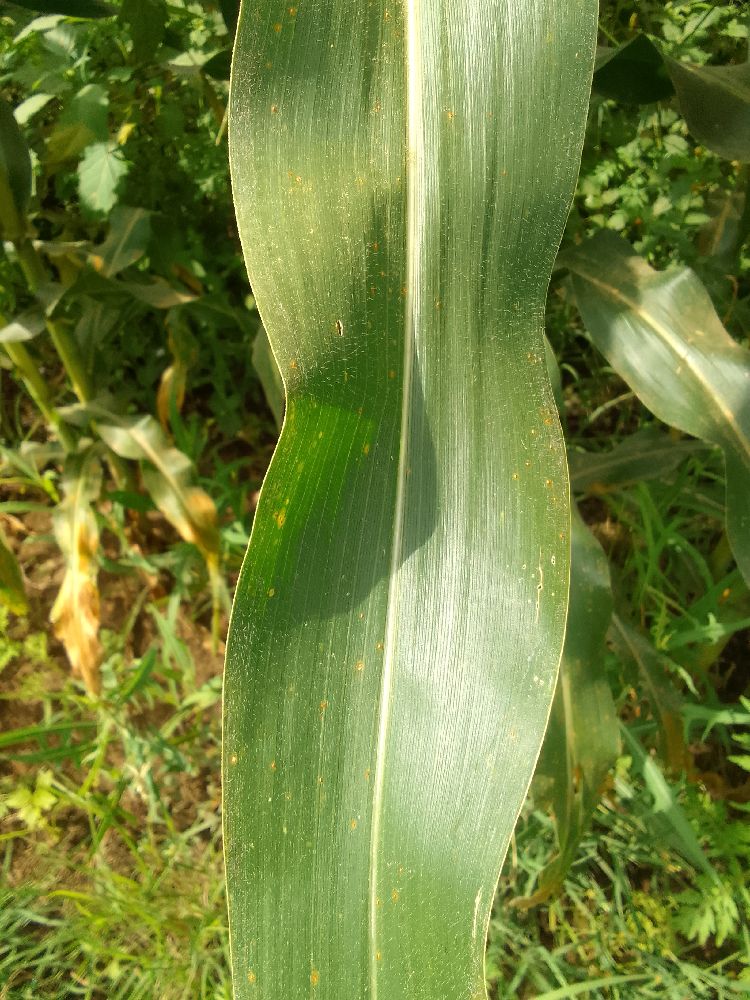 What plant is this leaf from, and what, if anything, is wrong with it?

maize, healthy
